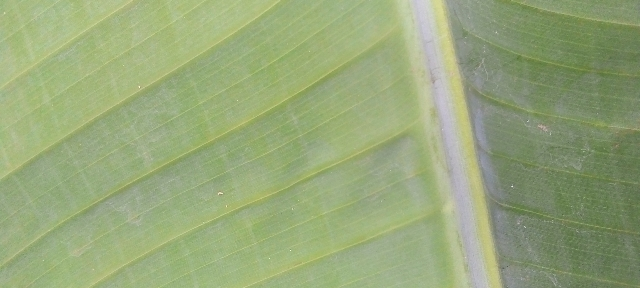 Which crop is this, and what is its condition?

banana, healthy
